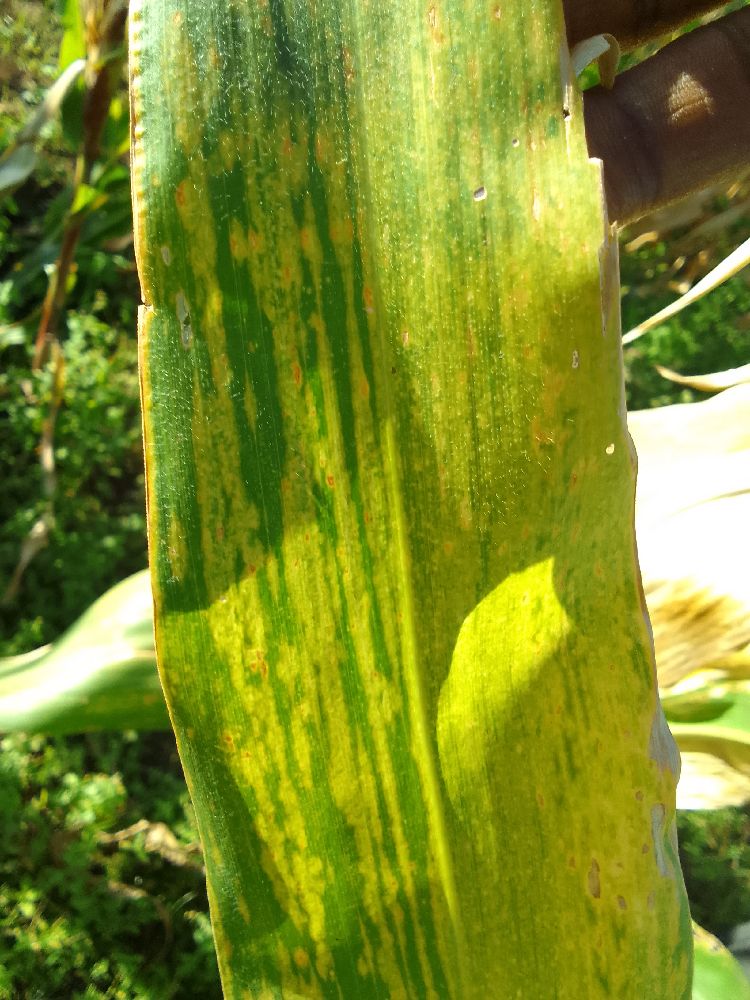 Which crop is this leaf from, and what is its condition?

maize, maize lethal necrosis
